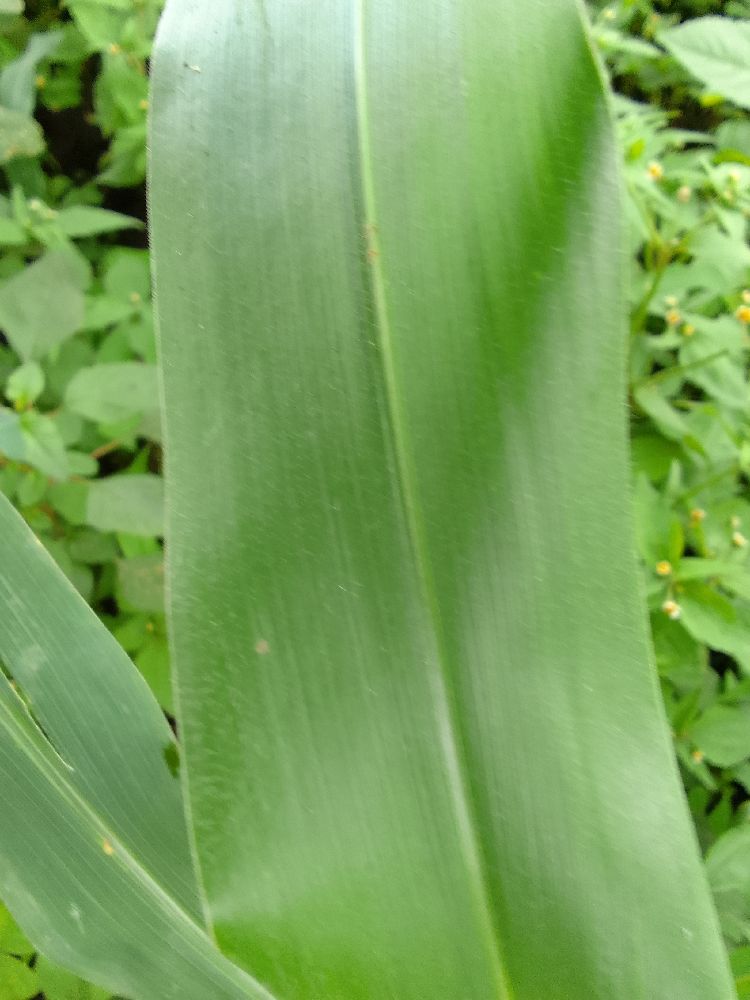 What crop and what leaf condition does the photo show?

maize, healthy
